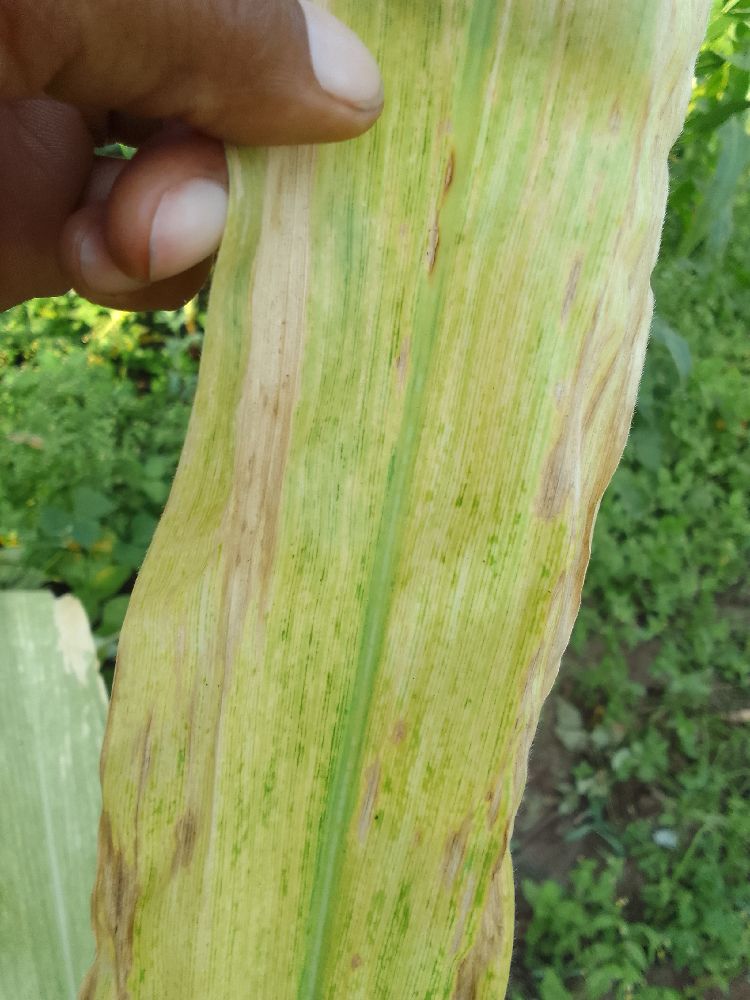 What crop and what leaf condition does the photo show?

maize, maize lethal necrosis
